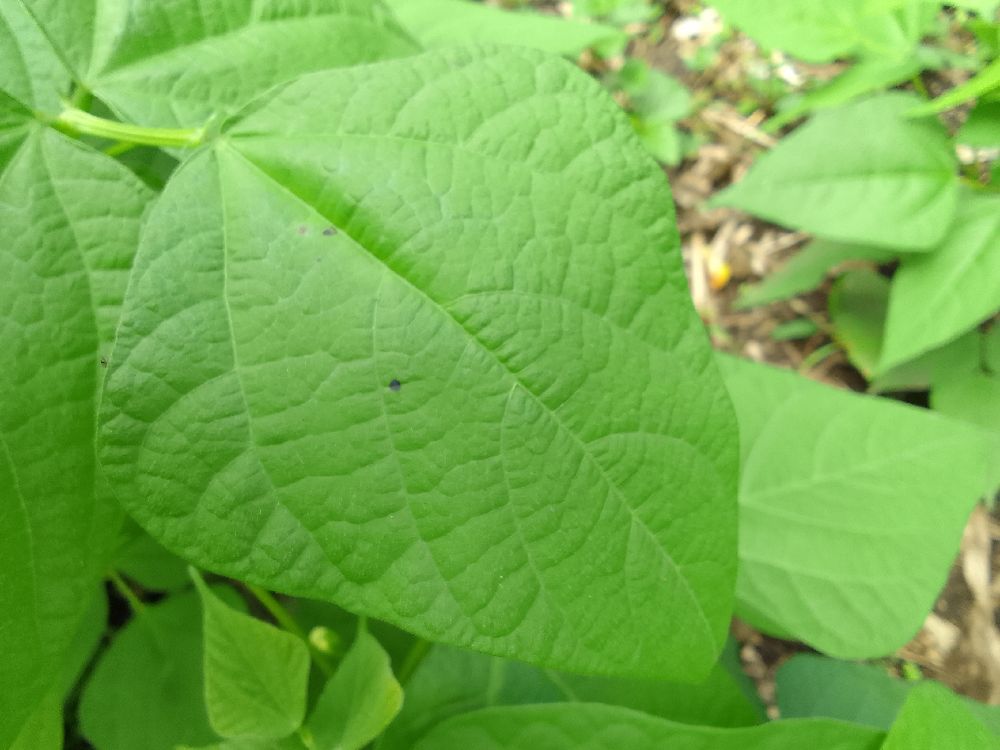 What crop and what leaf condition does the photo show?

common bean, healthy
